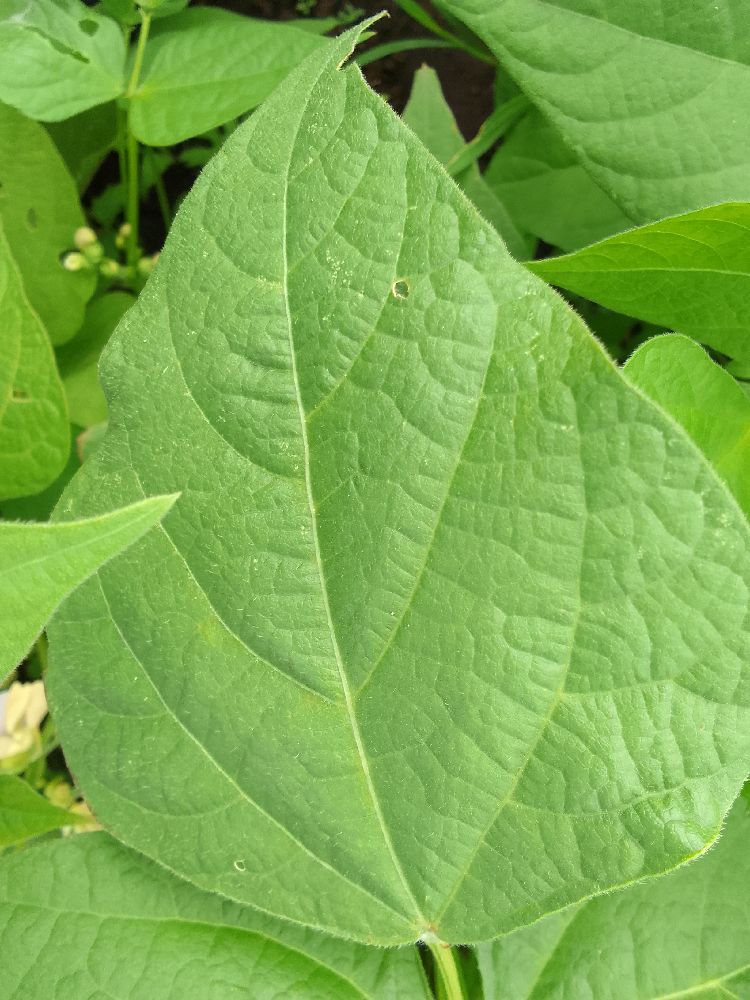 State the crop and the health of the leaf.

common bean, healthy
